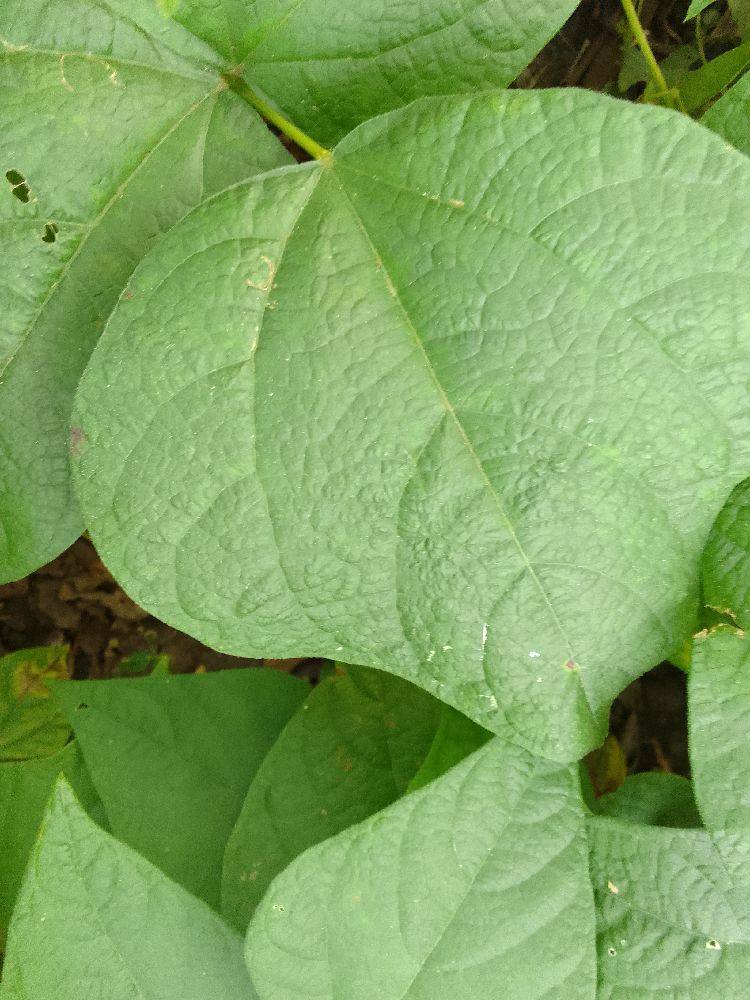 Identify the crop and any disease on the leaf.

common bean, healthy
